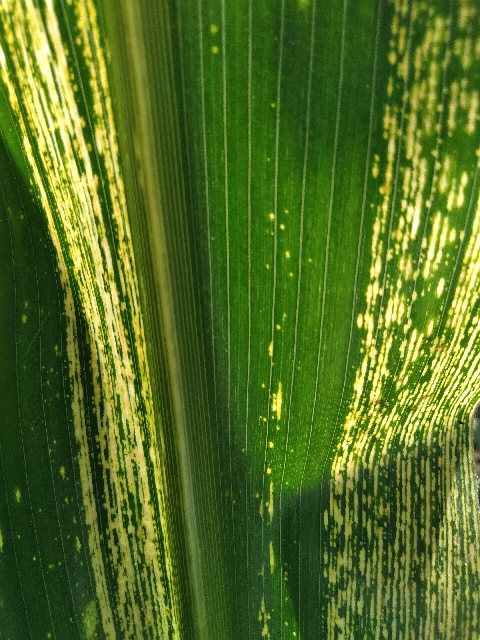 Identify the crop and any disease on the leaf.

maize, maize streak virus
